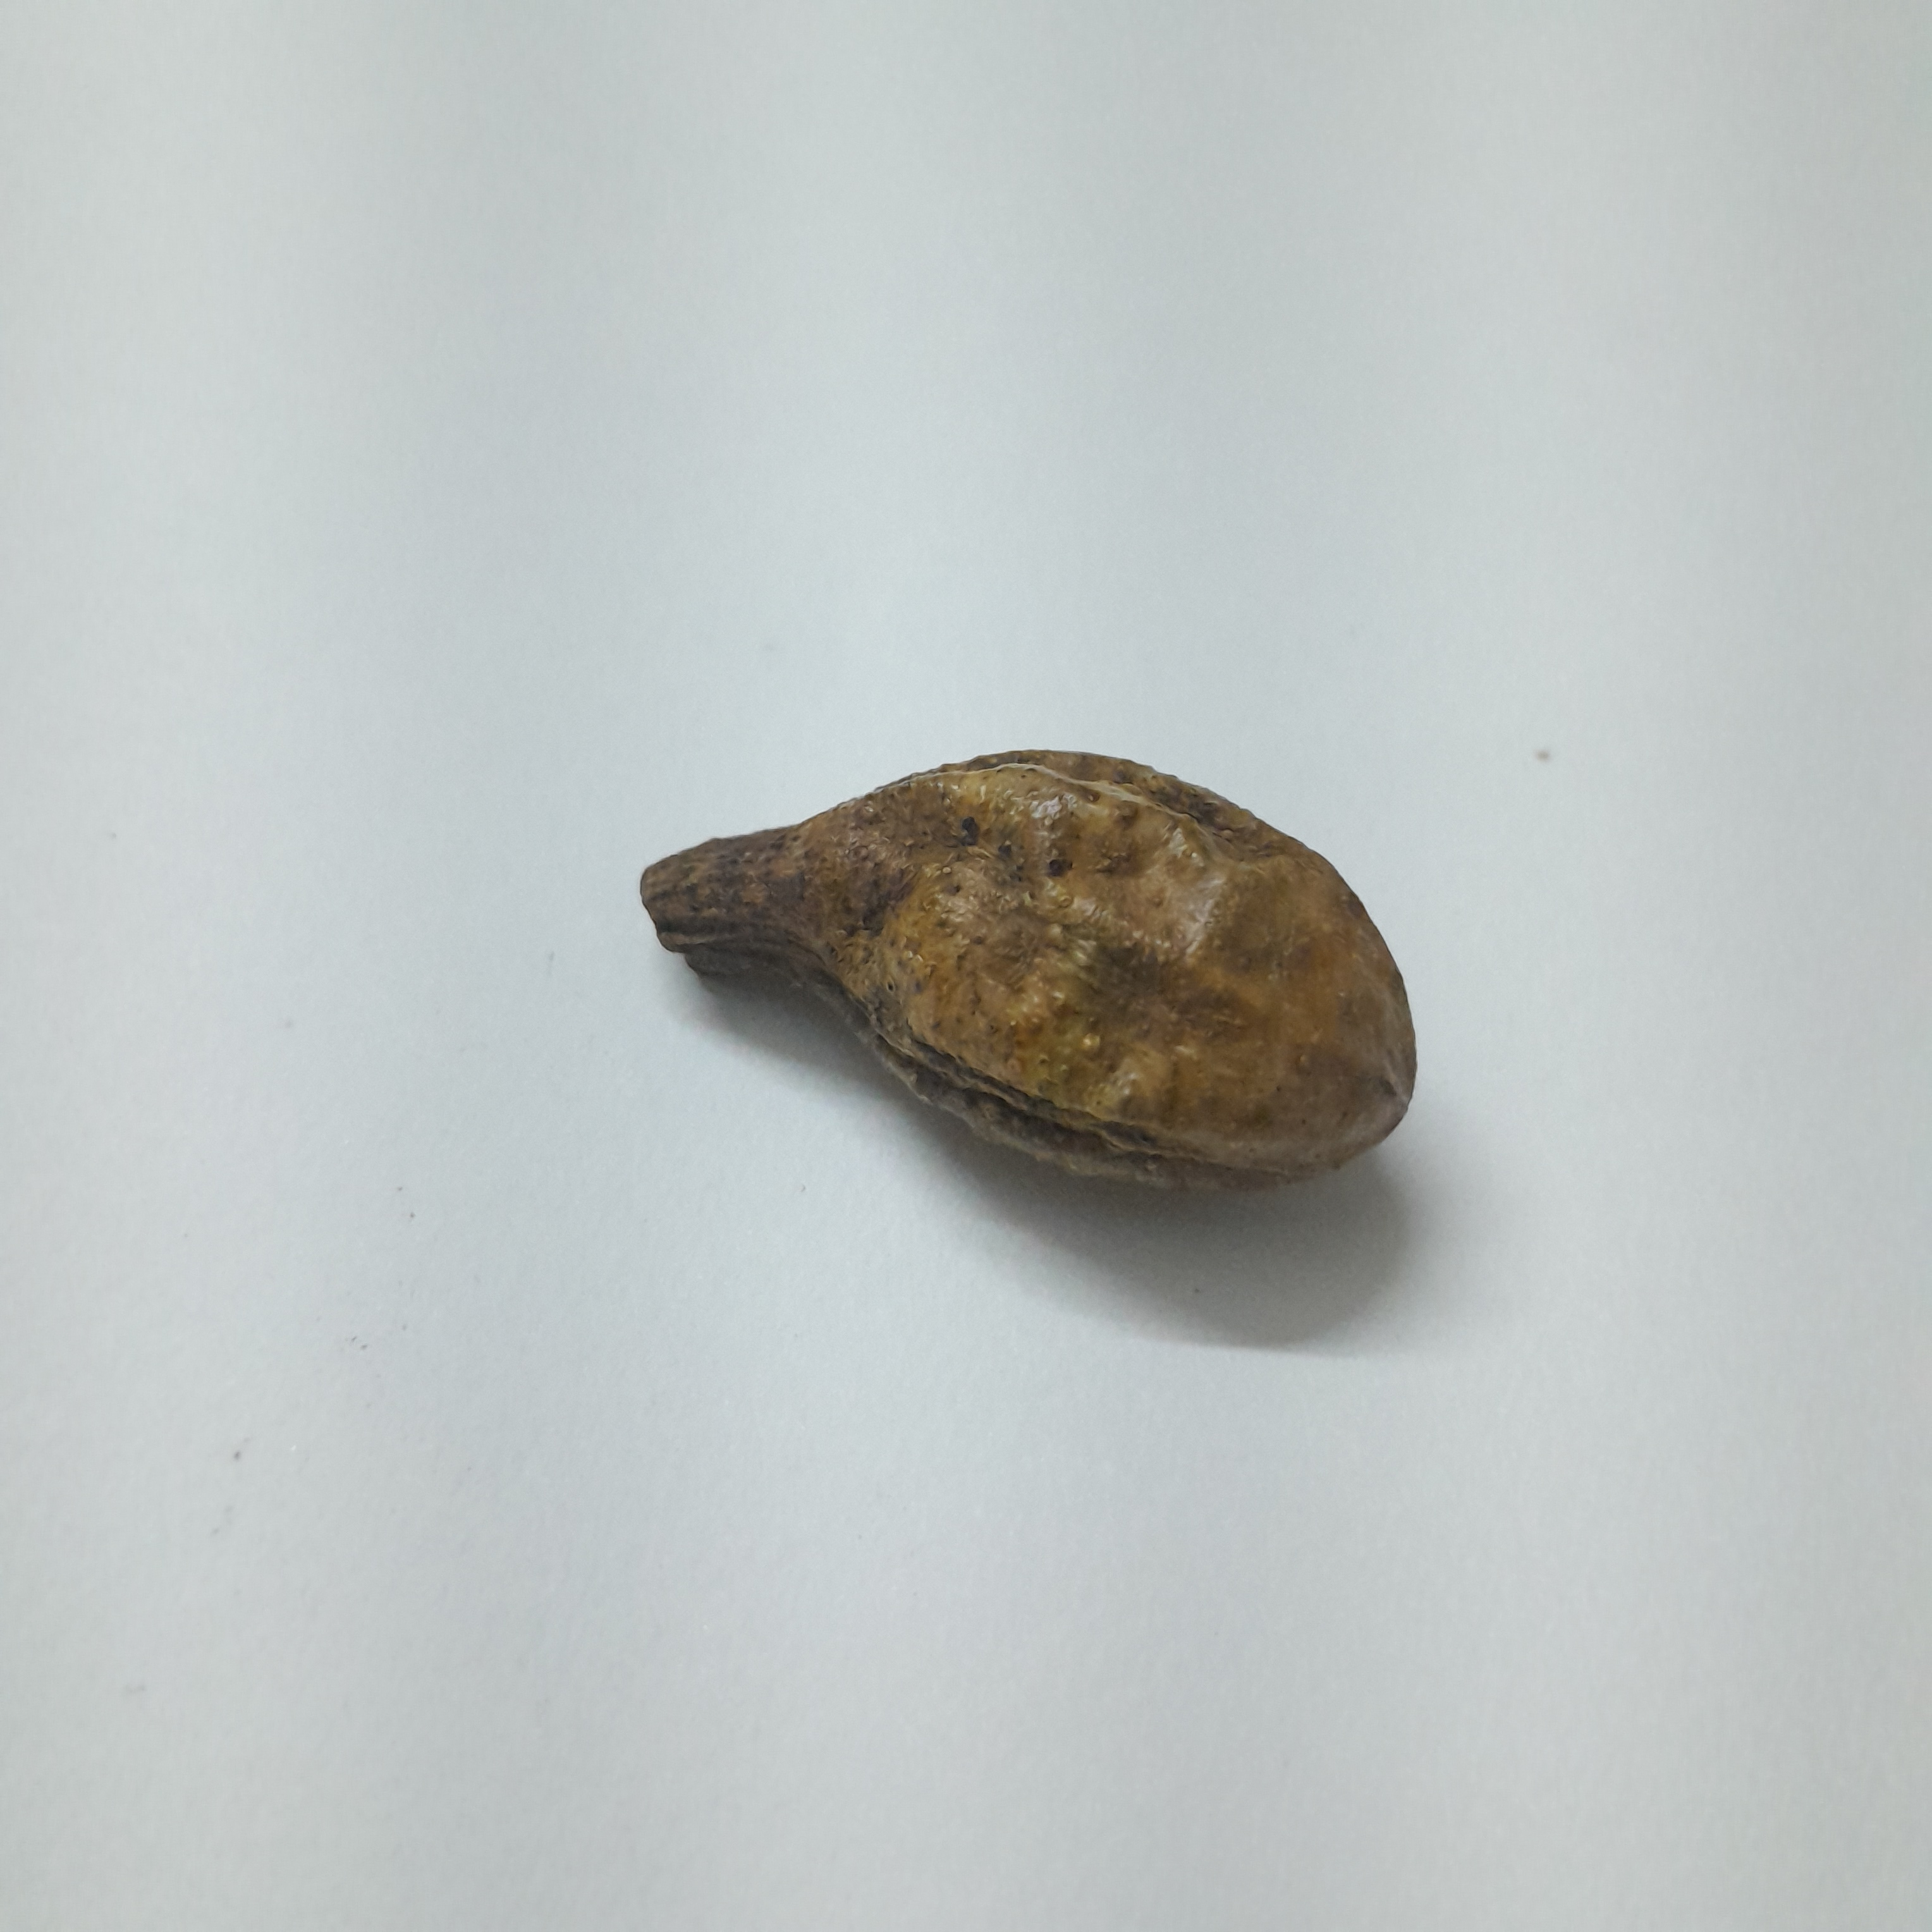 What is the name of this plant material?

hirdaa
